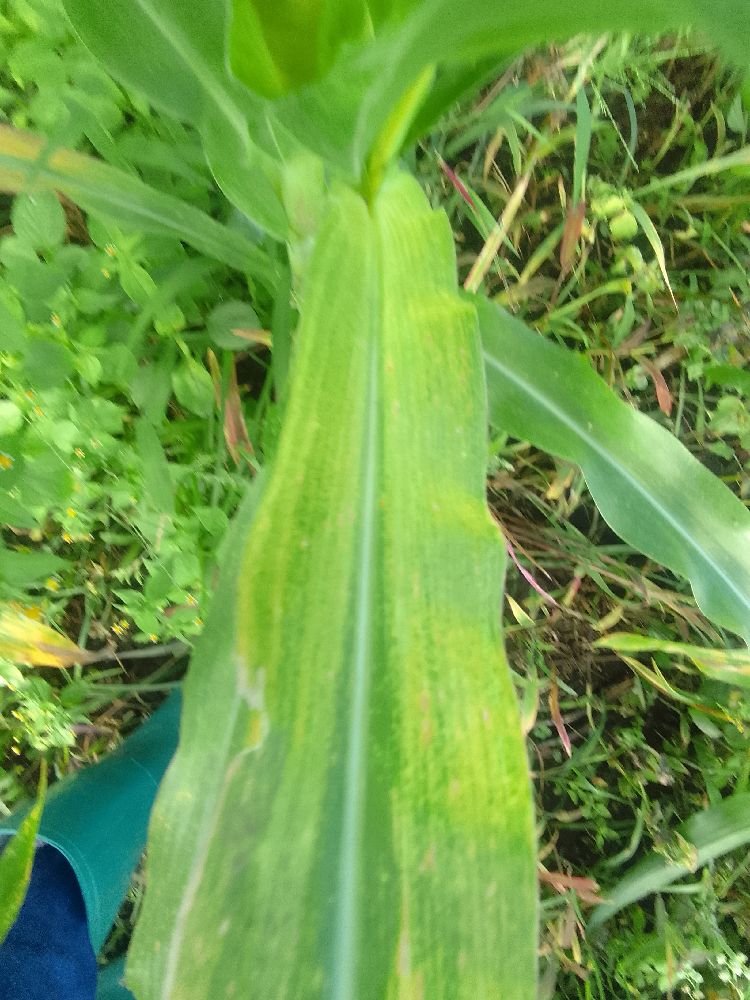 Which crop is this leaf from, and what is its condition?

maize, maize lethal necrosis
